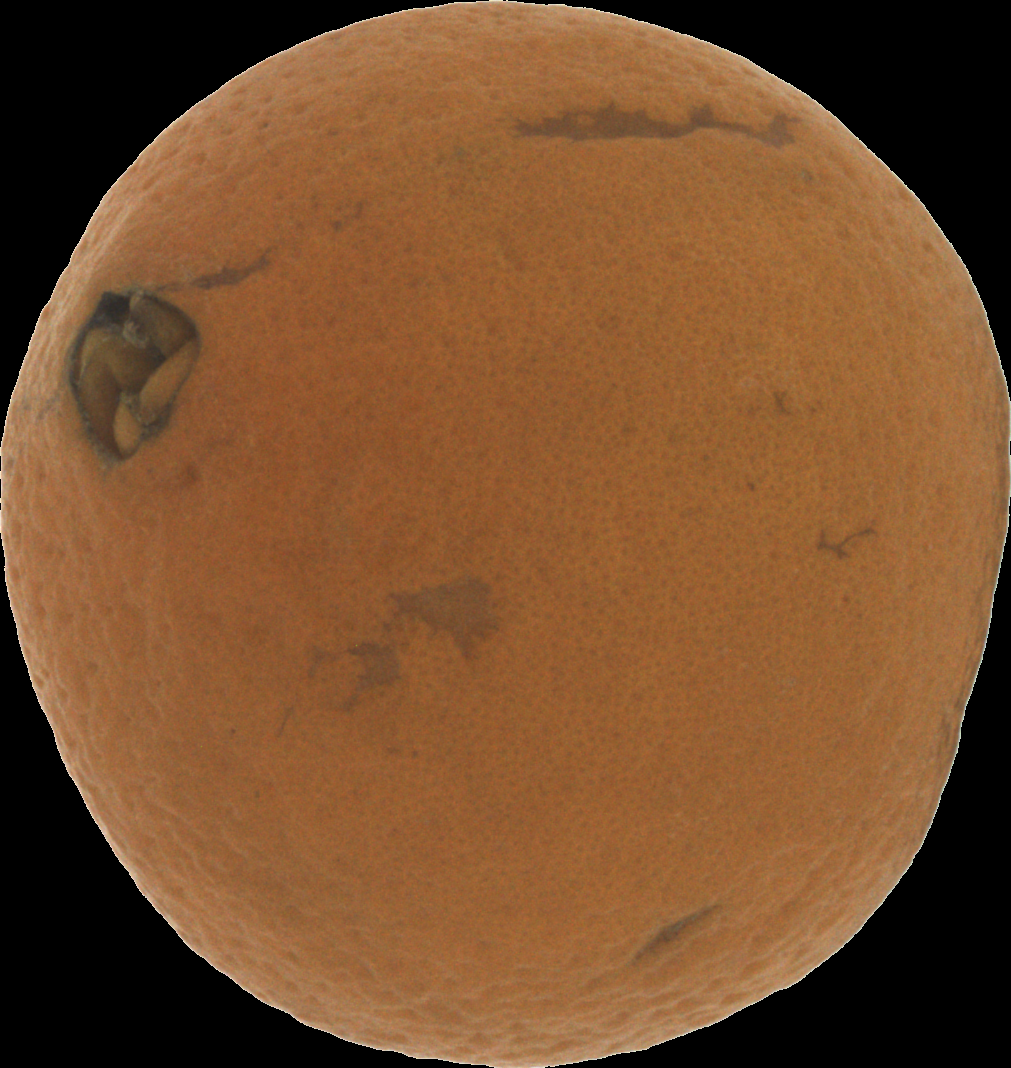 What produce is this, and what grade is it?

orange, bad
